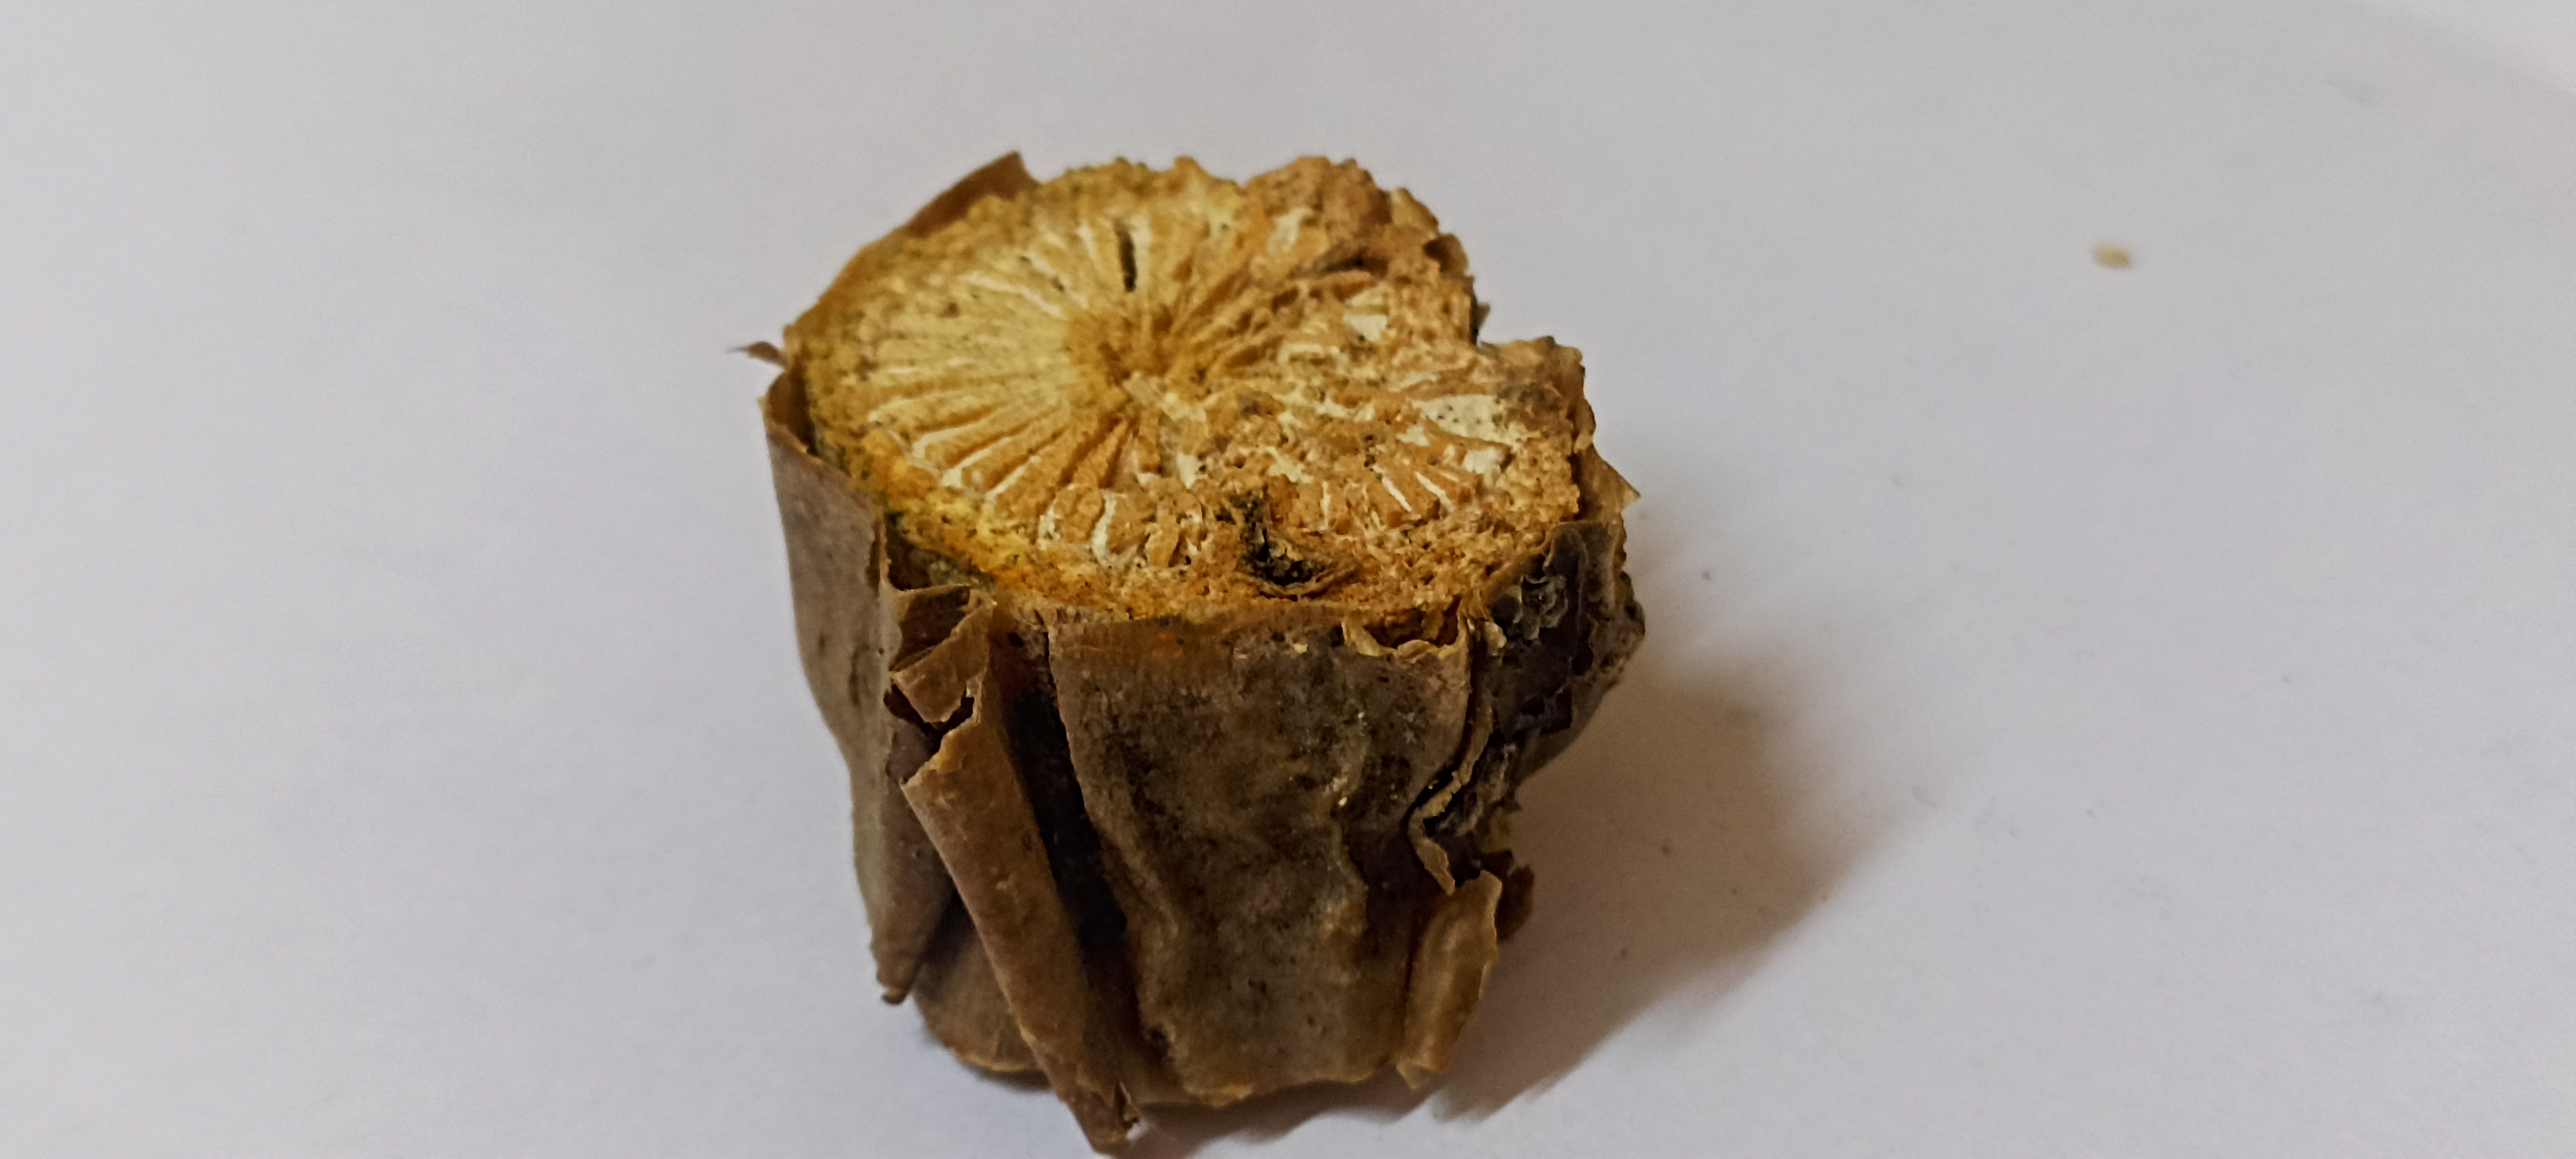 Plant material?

gulvel
